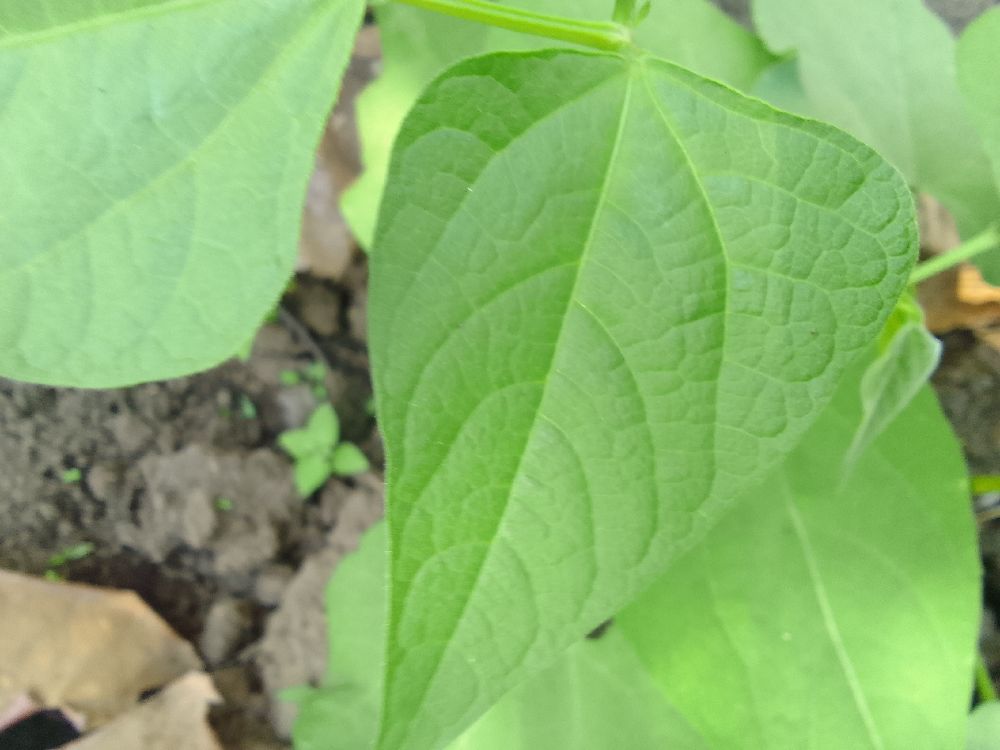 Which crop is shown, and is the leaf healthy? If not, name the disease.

common bean, healthy
